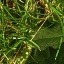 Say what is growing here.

structured weed
